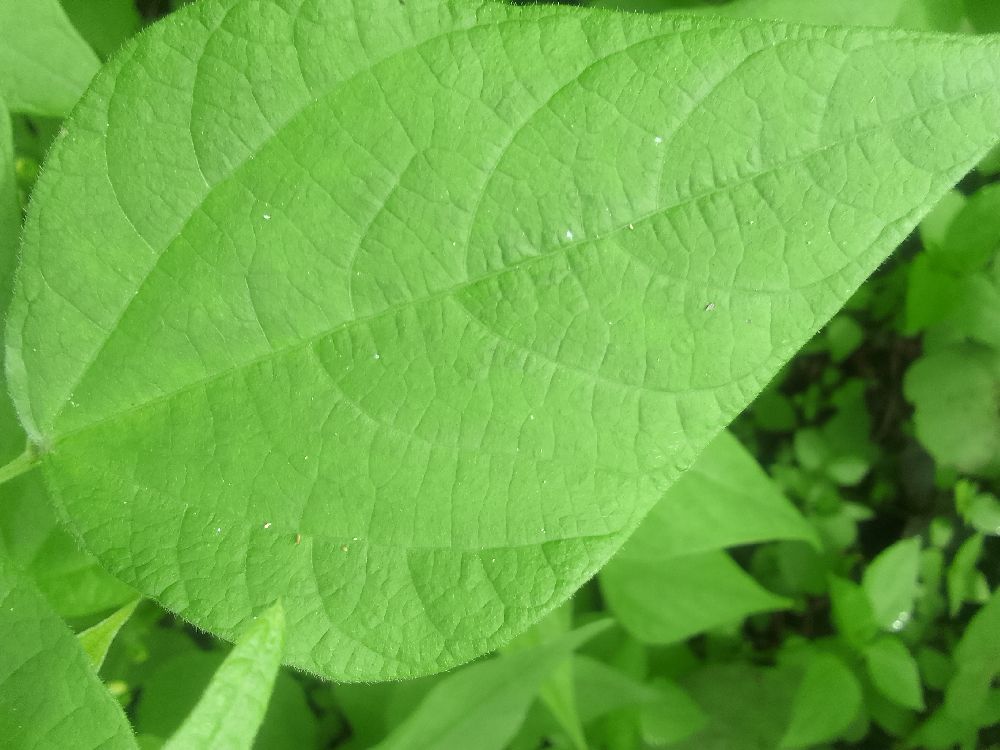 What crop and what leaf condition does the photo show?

common bean, healthy
